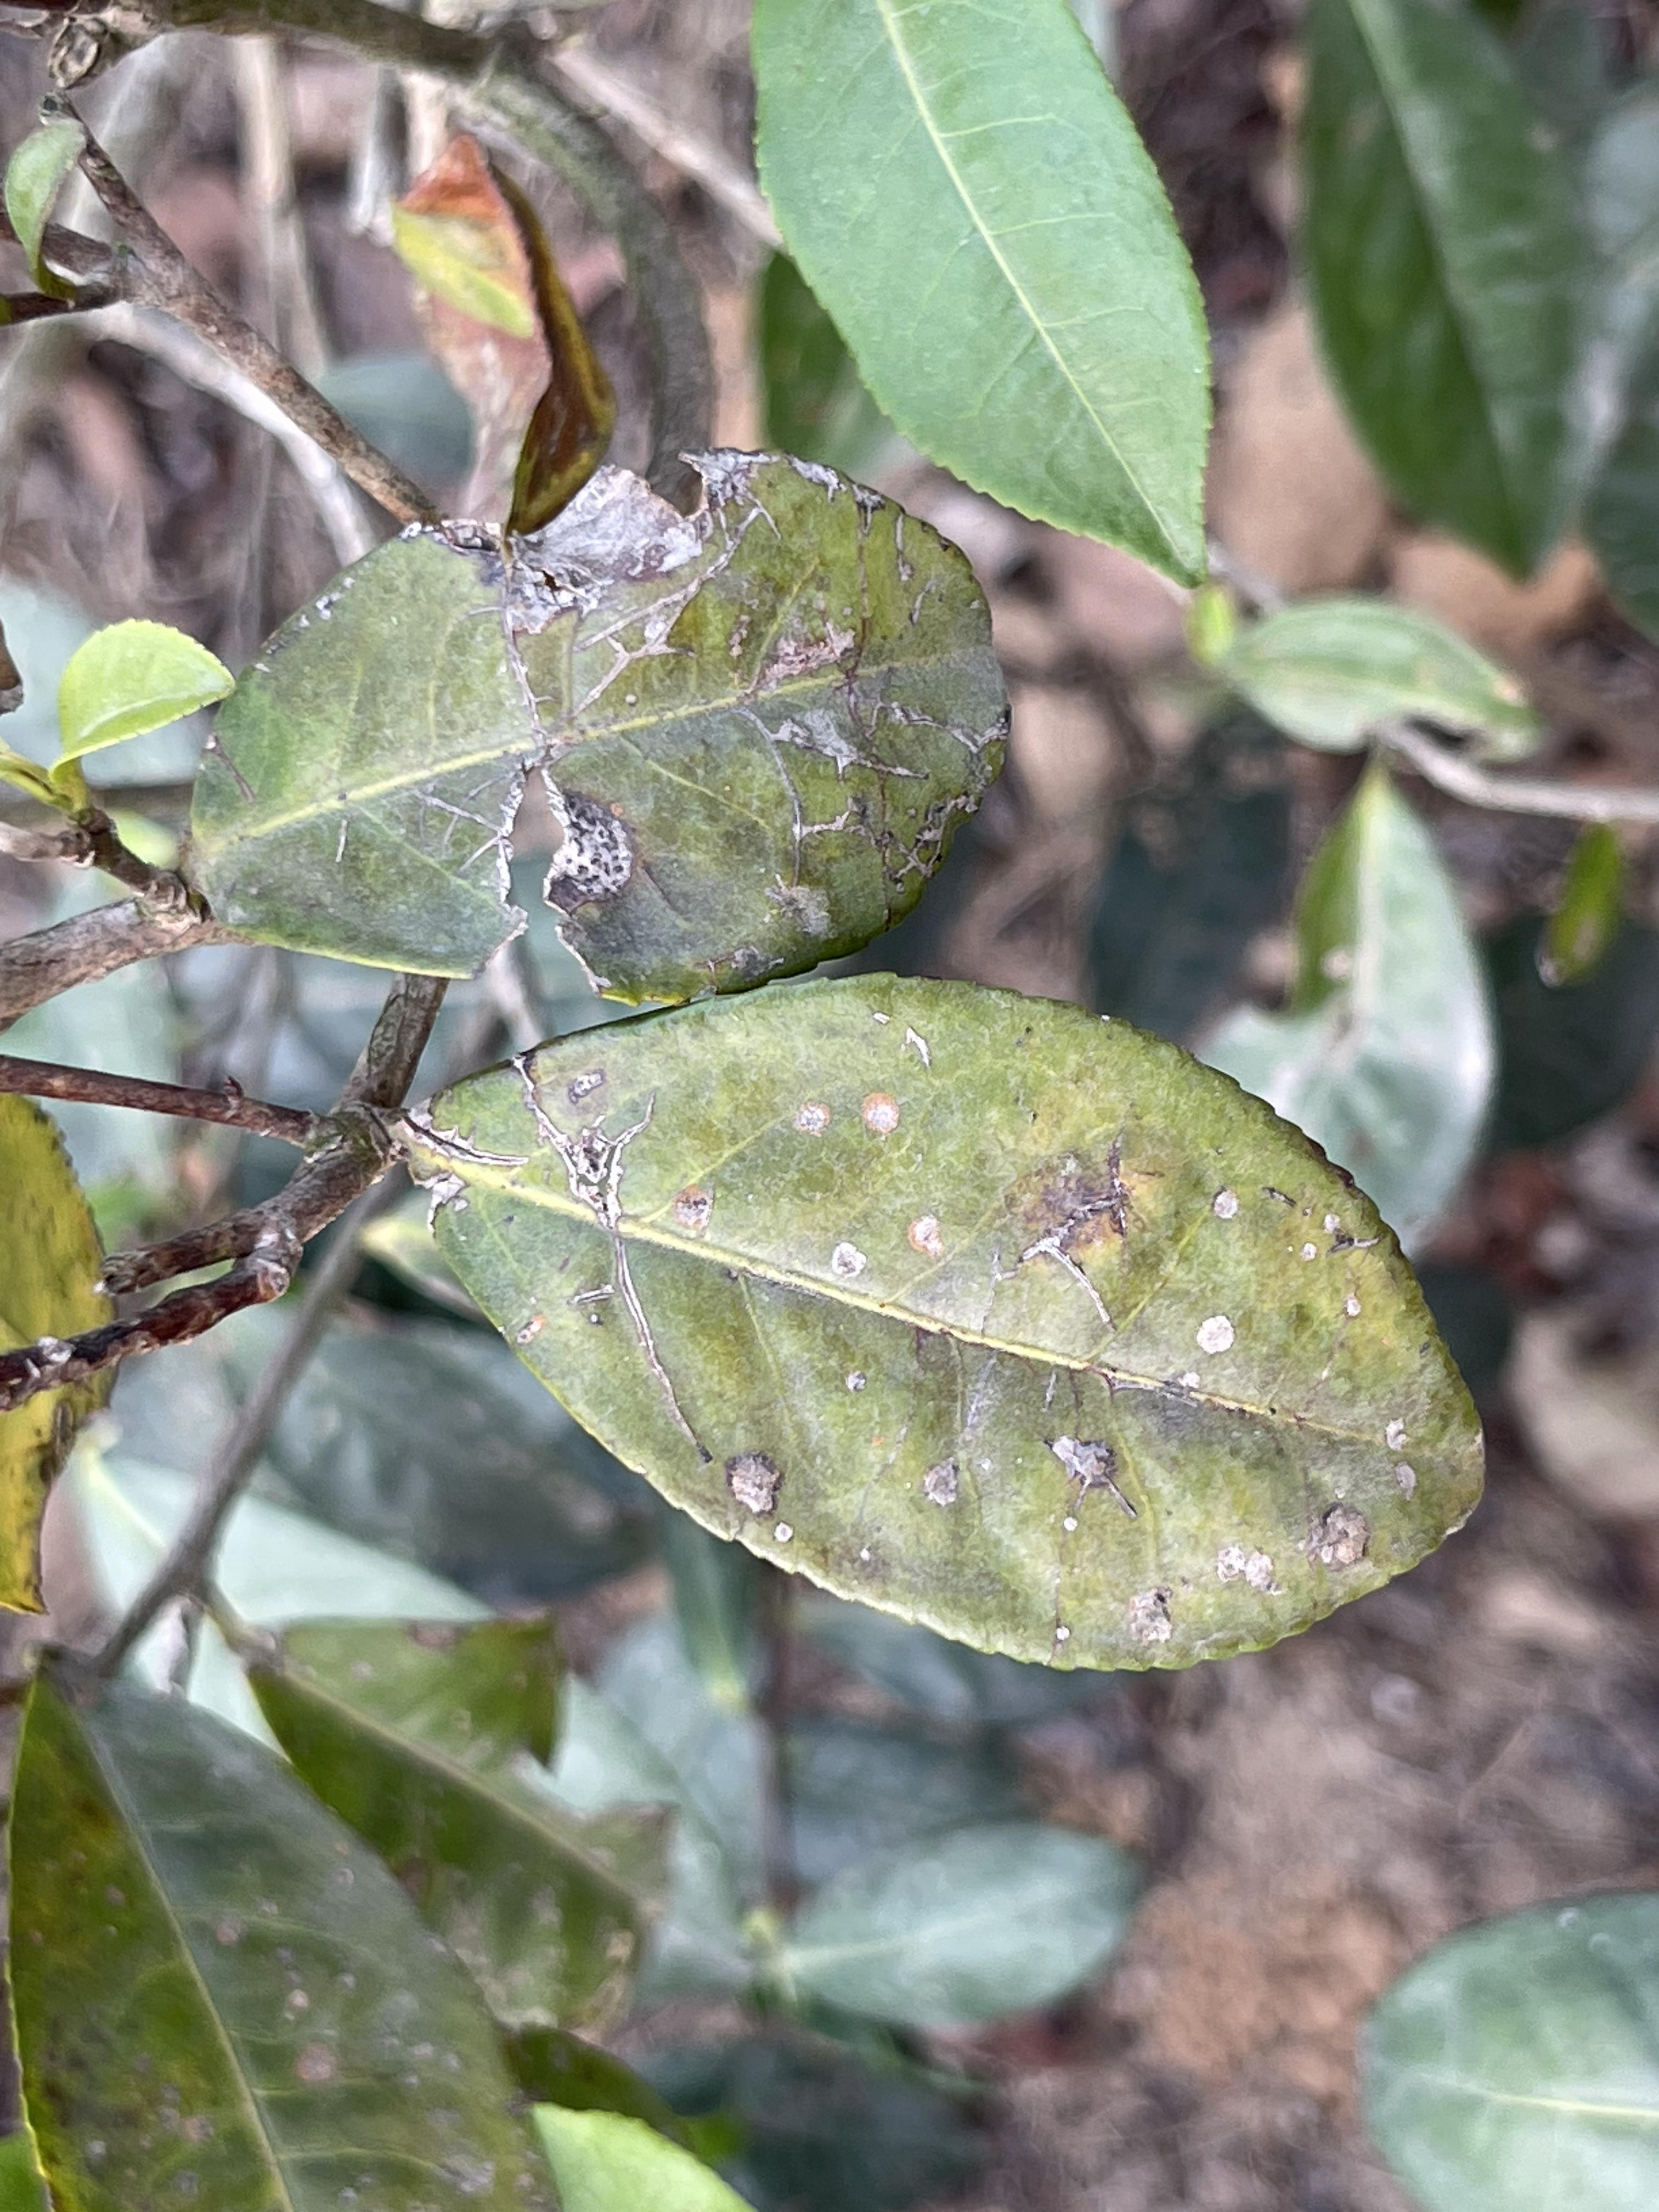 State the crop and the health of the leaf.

tea, red rust
